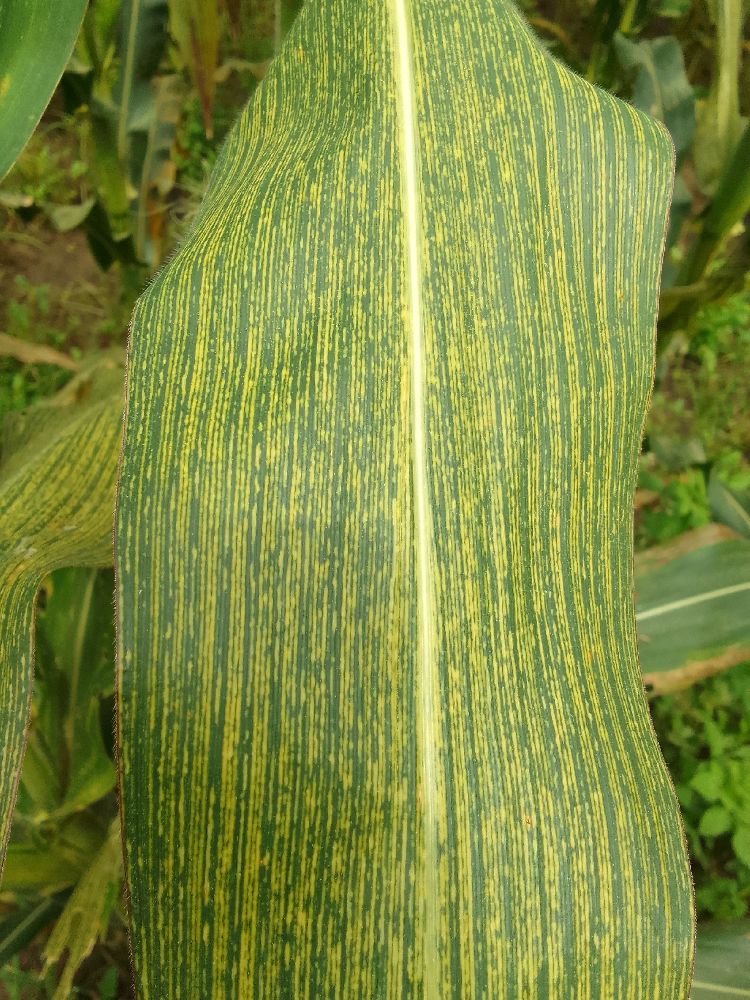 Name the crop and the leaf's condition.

maize, maize streak virus
